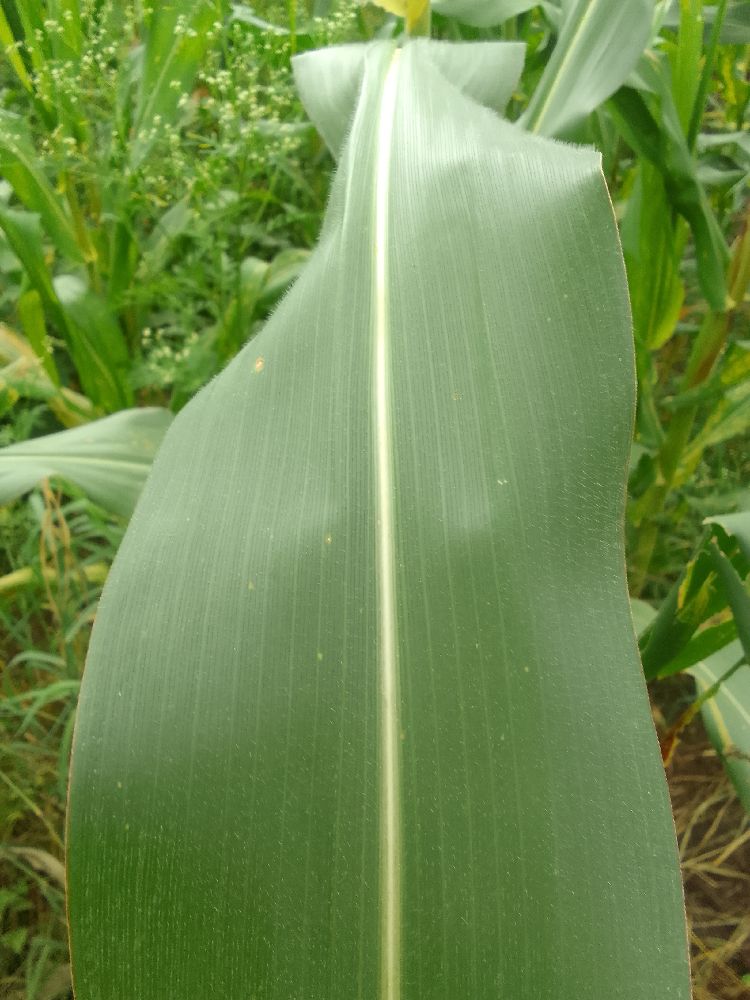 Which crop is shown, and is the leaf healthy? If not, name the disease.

maize, healthy
